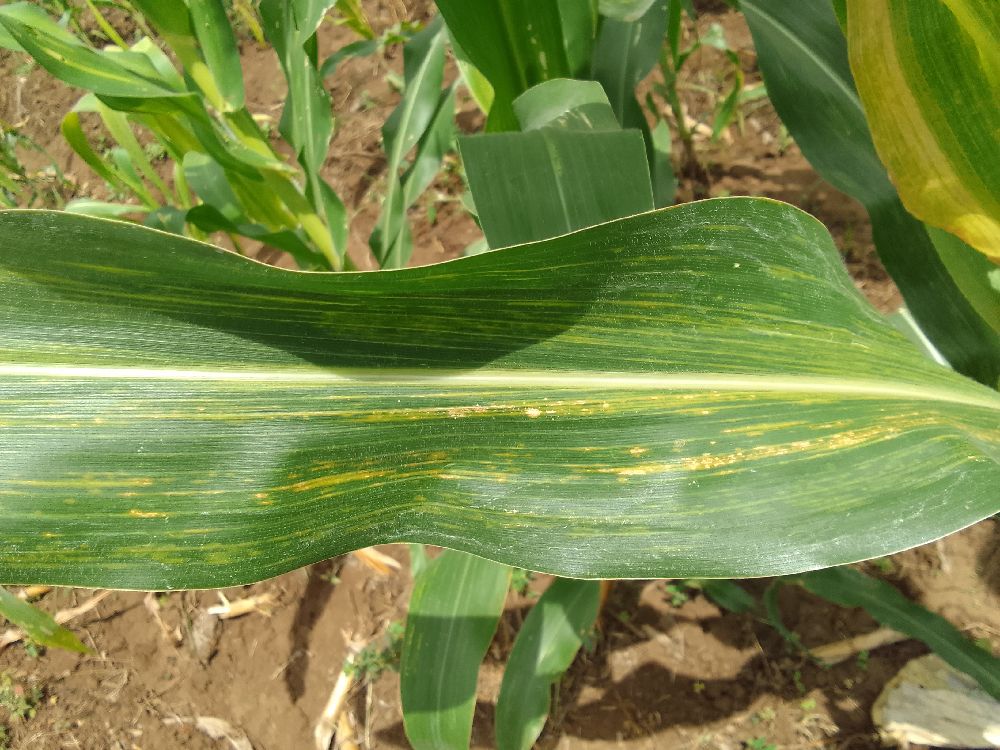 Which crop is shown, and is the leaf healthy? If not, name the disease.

maize, maize lethal necrosis
